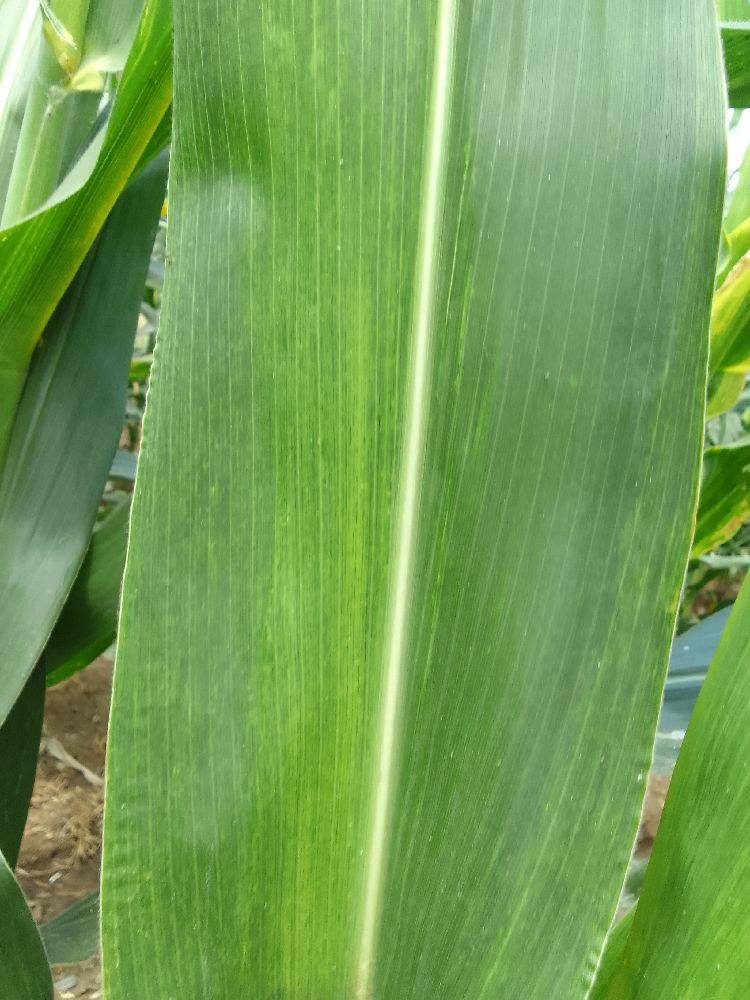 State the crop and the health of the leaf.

maize, maize lethal necrosis
